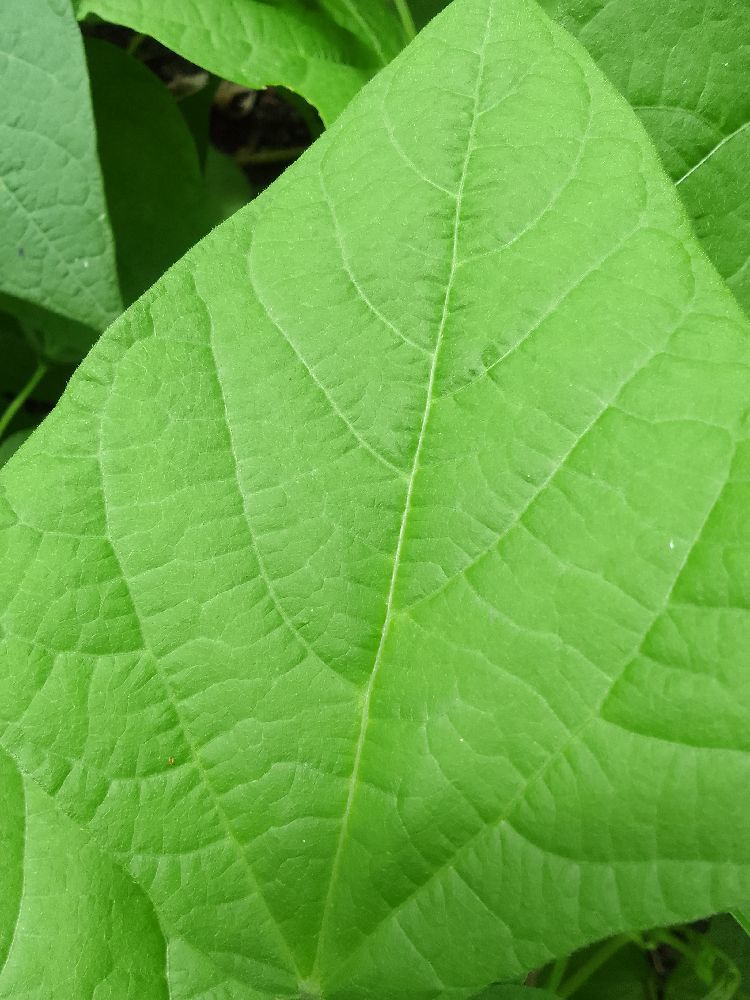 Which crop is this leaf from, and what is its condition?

common bean, healthy
